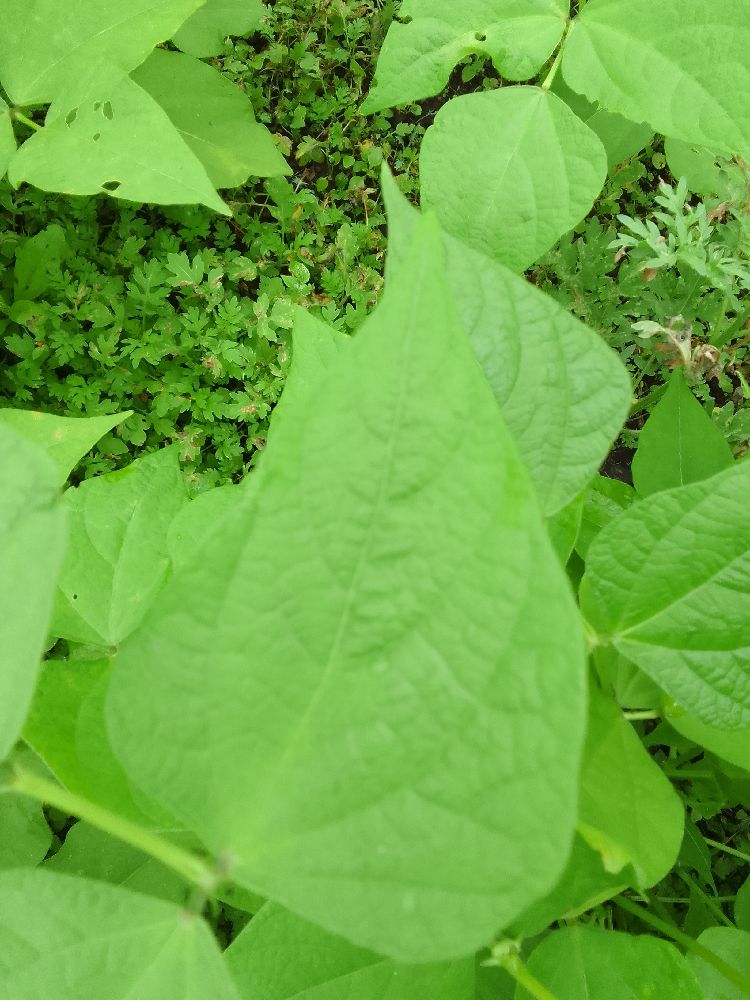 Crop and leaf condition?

common bean, healthy
